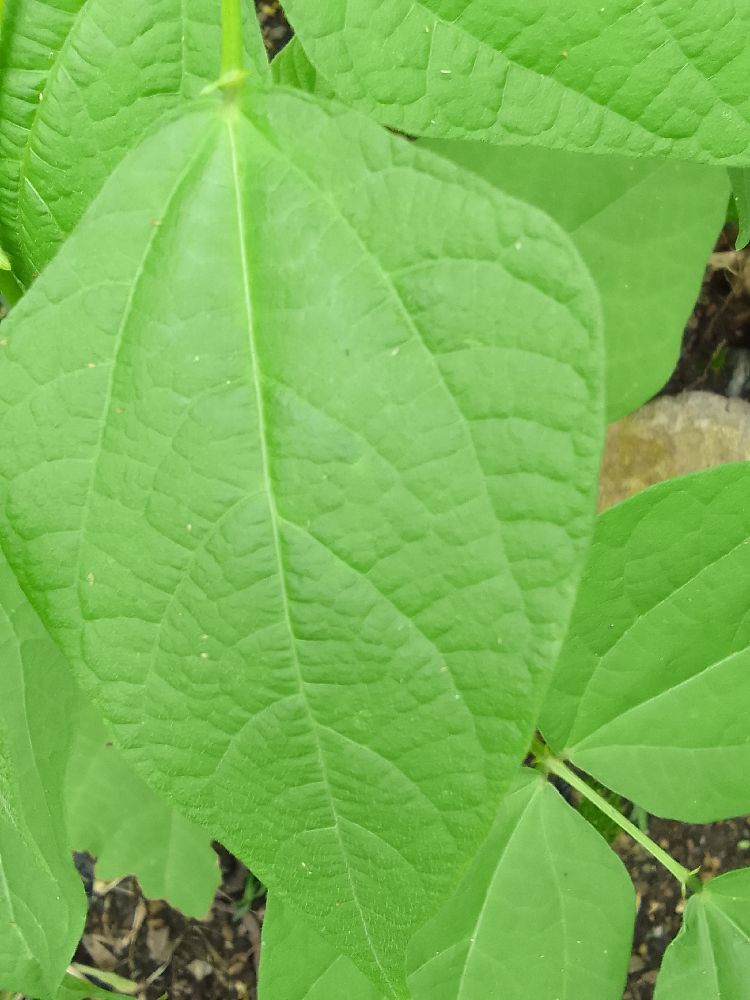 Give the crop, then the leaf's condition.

common bean, healthy
